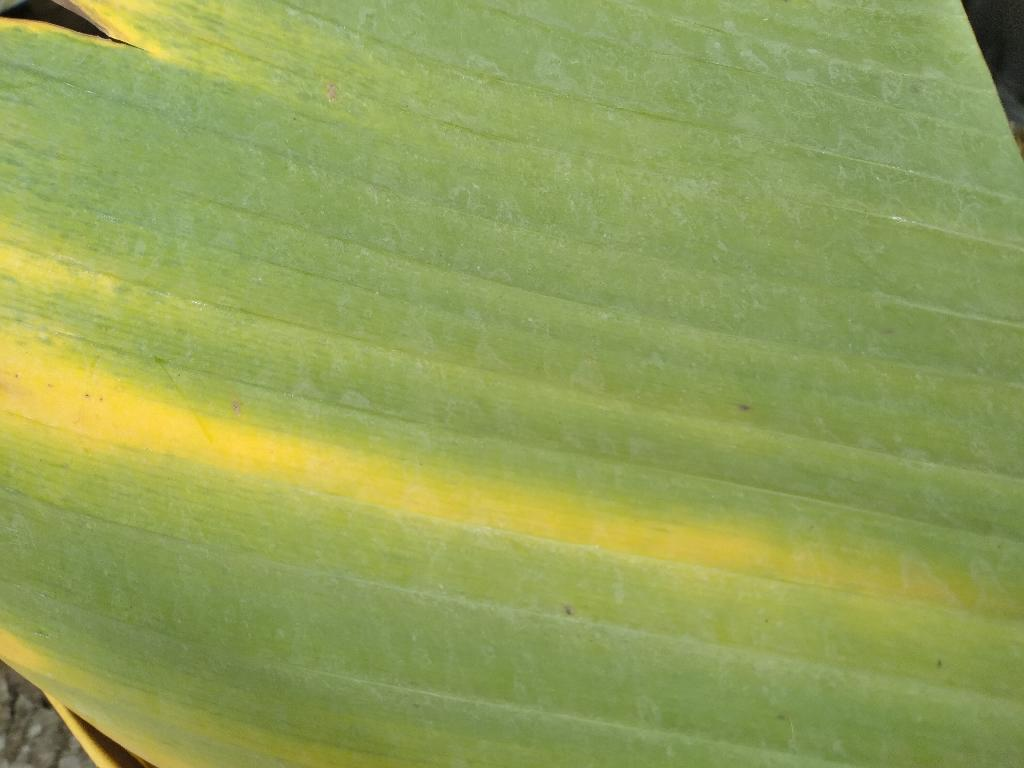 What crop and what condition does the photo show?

banana, fusarium wilt race 1
